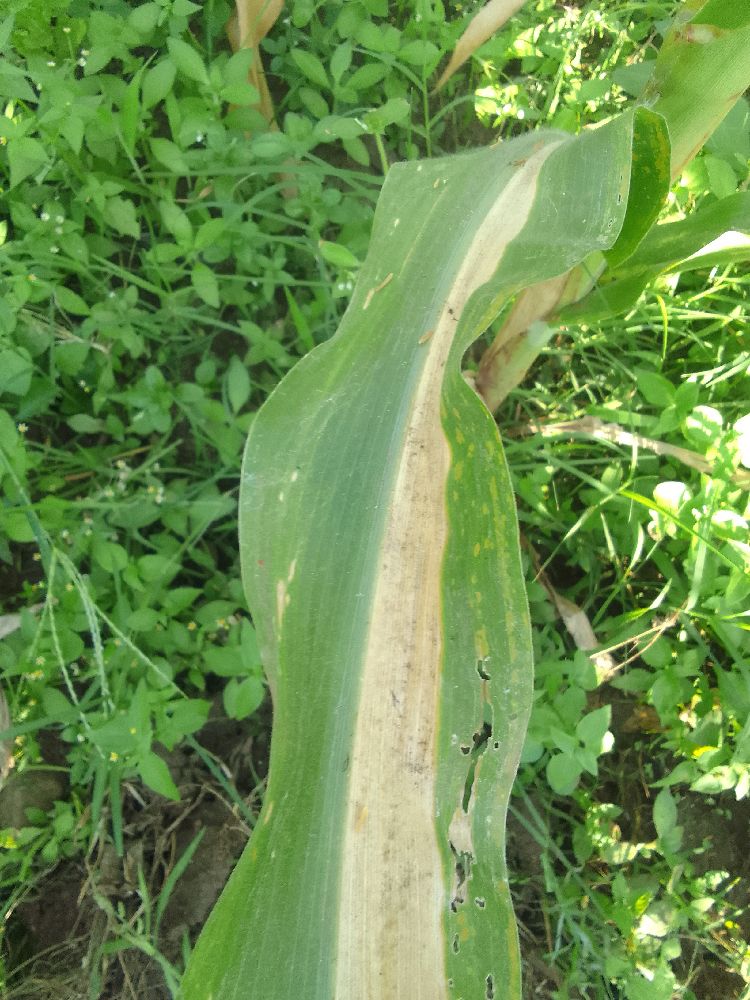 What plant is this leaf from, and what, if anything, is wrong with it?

maize, maize lethal necrosis
